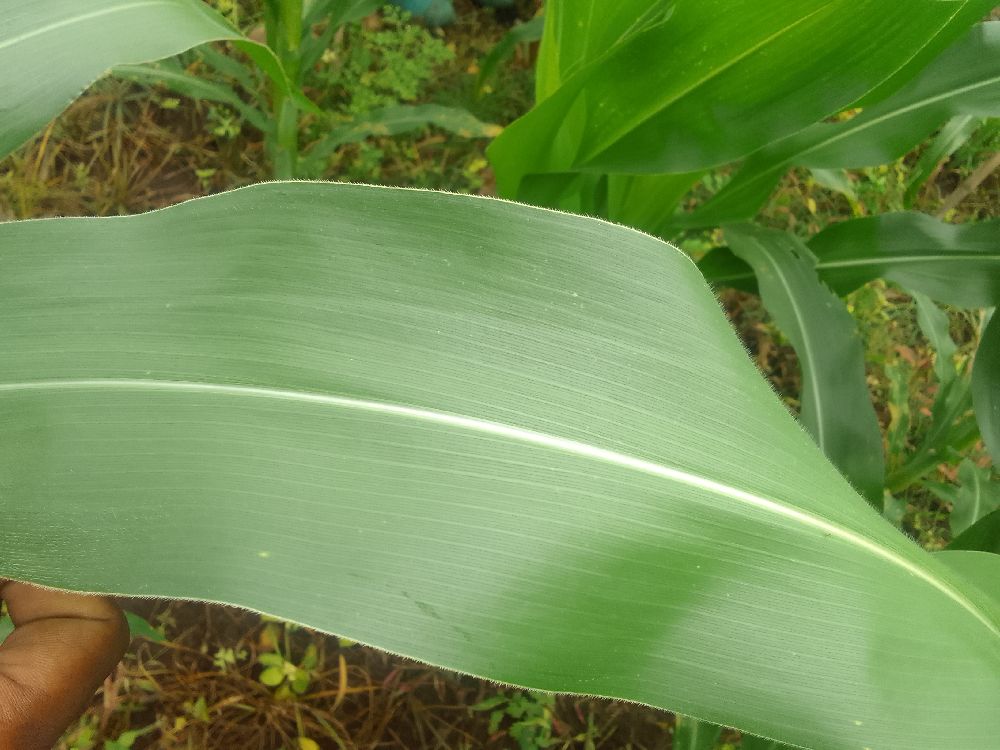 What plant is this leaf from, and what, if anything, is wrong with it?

maize, healthy
